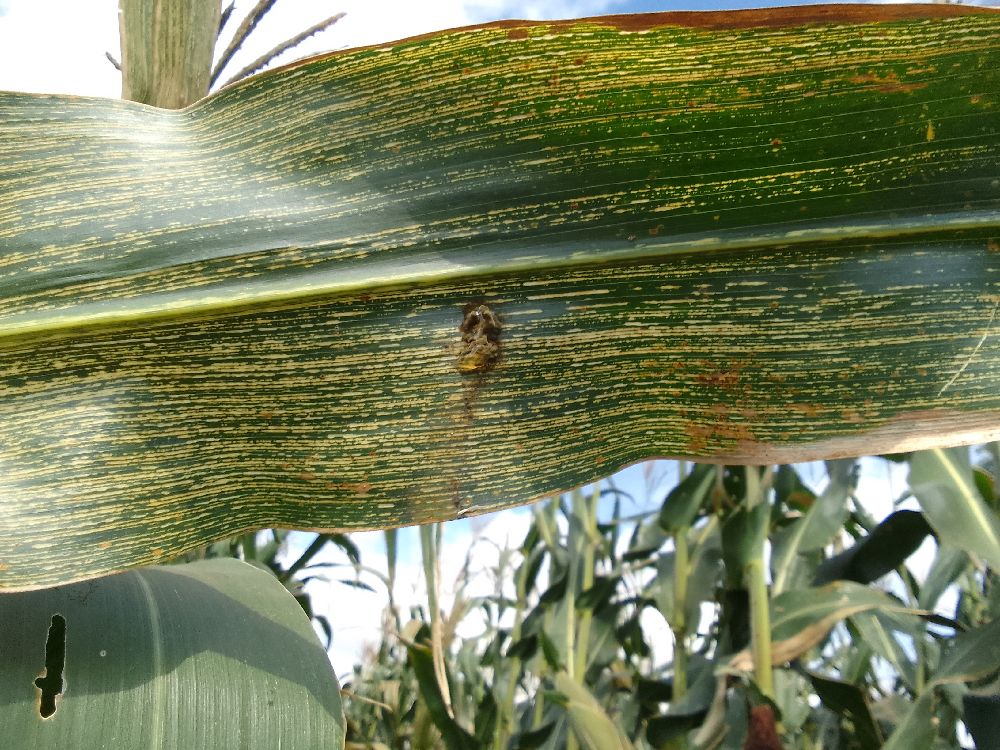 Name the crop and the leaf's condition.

maize, maize streak virus
